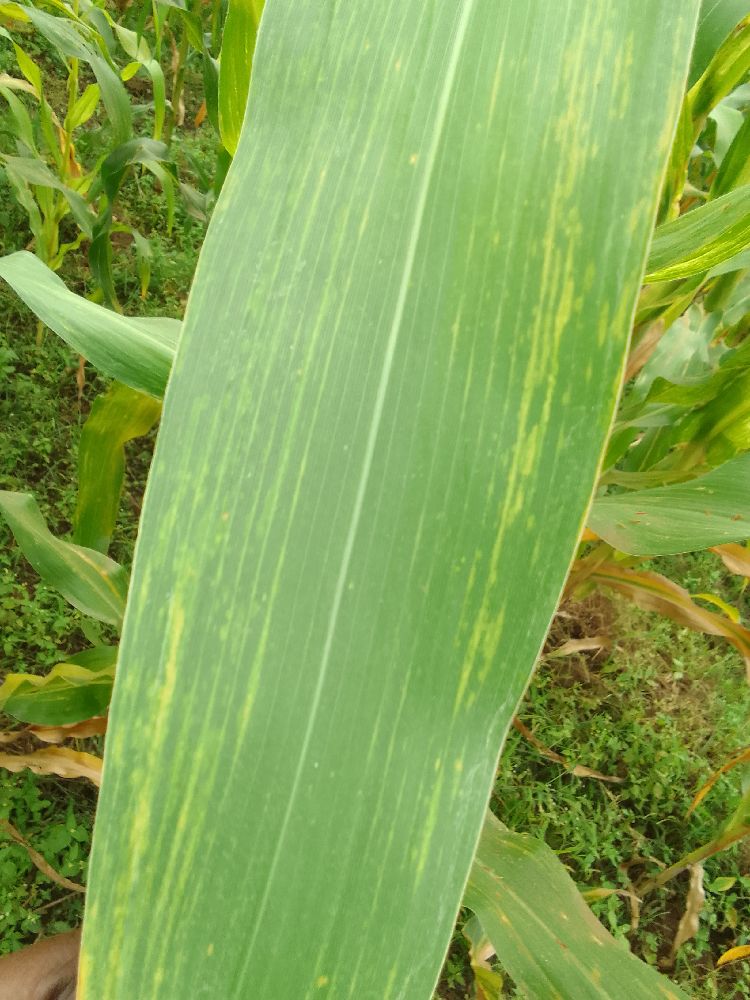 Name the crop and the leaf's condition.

maize, maize lethal necrosis
